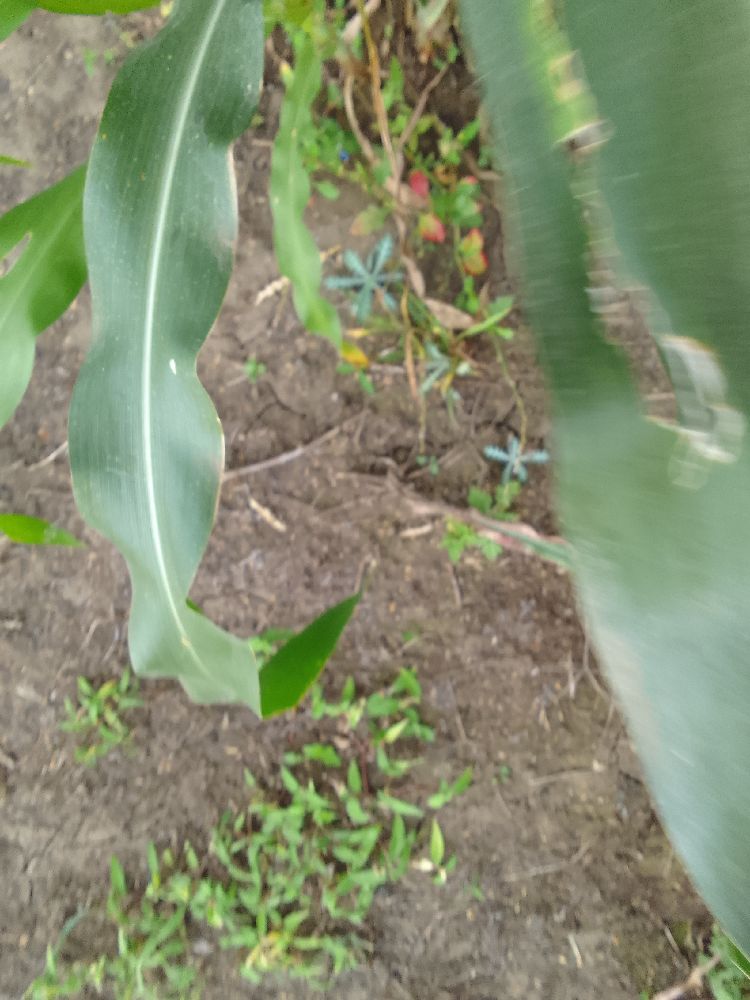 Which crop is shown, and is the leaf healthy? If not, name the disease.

maize, healthy
